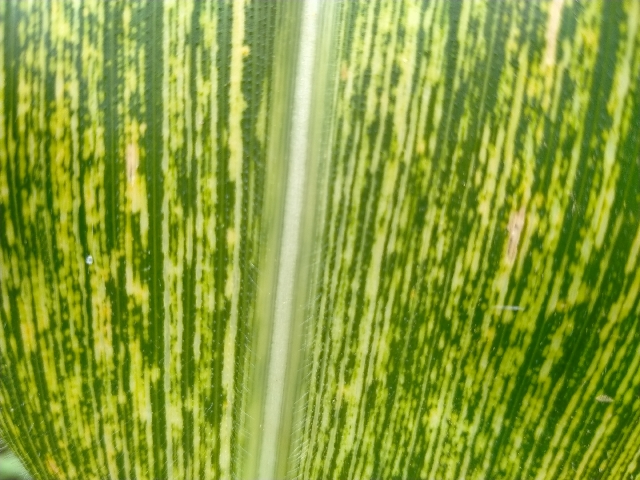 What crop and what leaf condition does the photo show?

maize, maize streak virus
